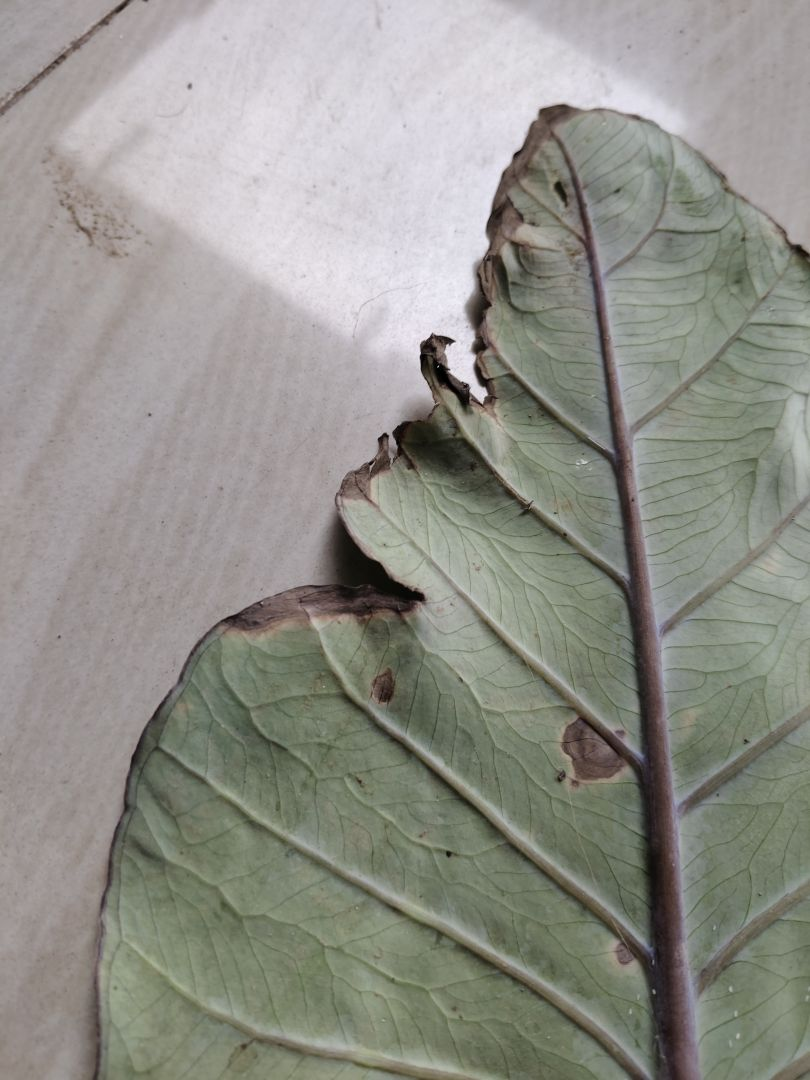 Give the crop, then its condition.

taro, leaf blight
